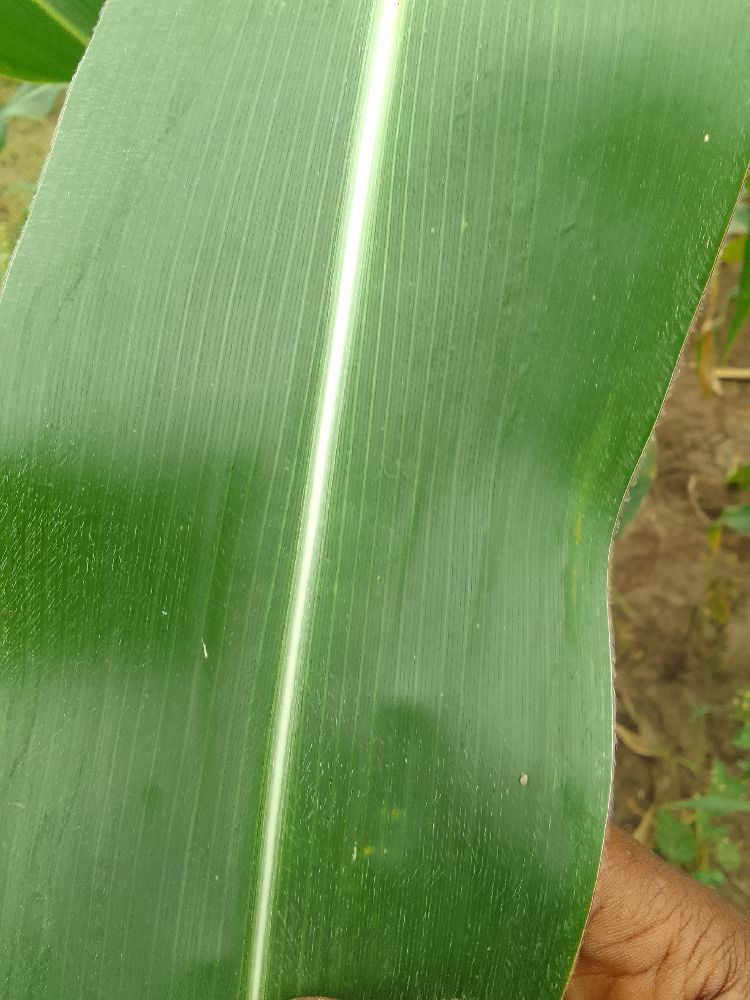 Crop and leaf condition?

maize, healthy
